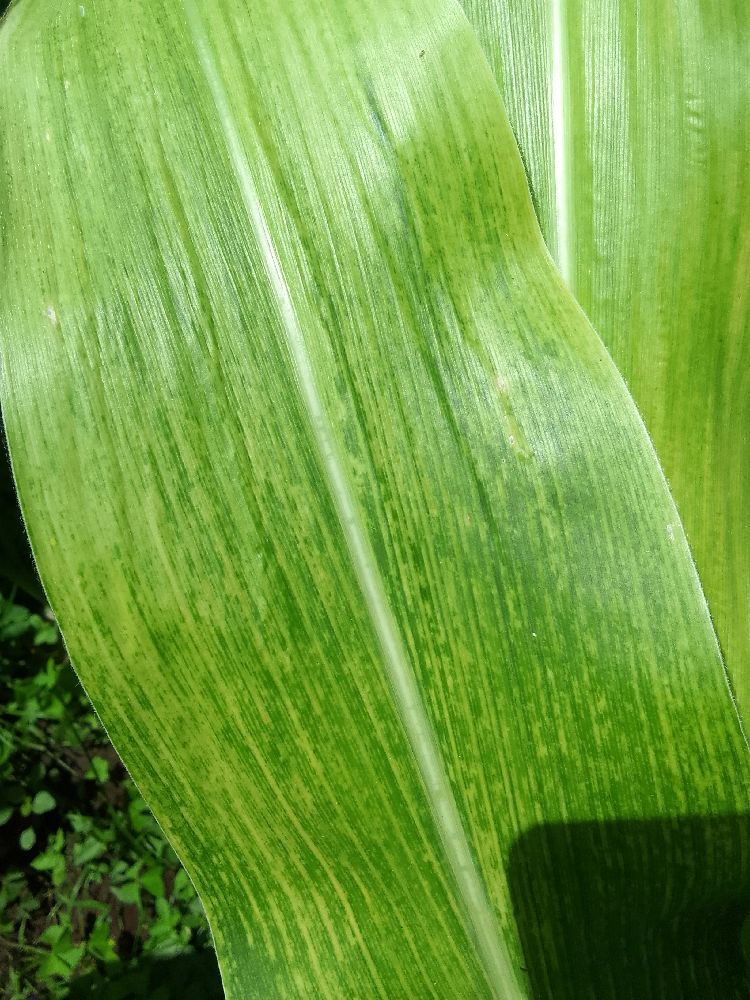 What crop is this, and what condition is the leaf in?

maize, maize lethal necrosis
